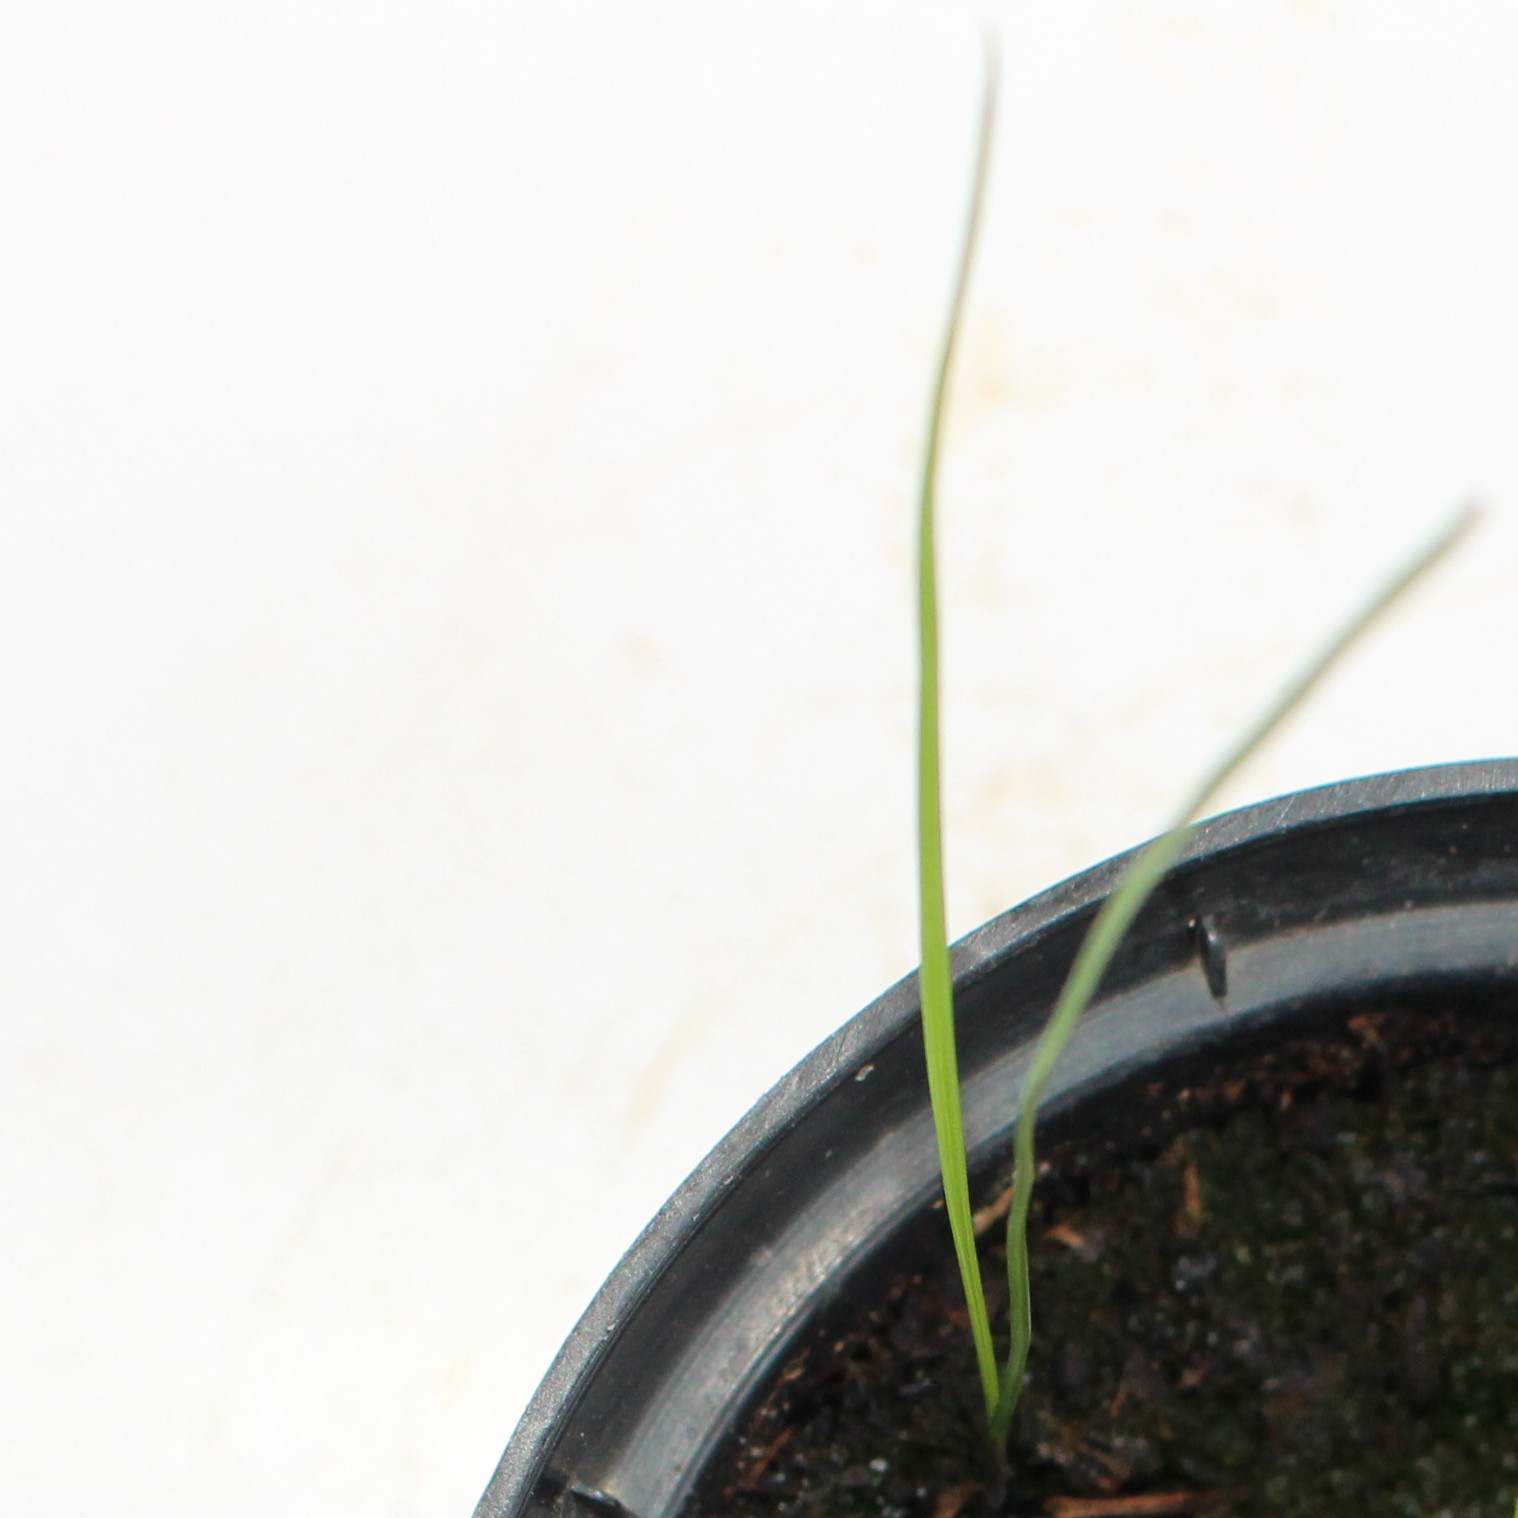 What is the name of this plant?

Lolium multiflorum
